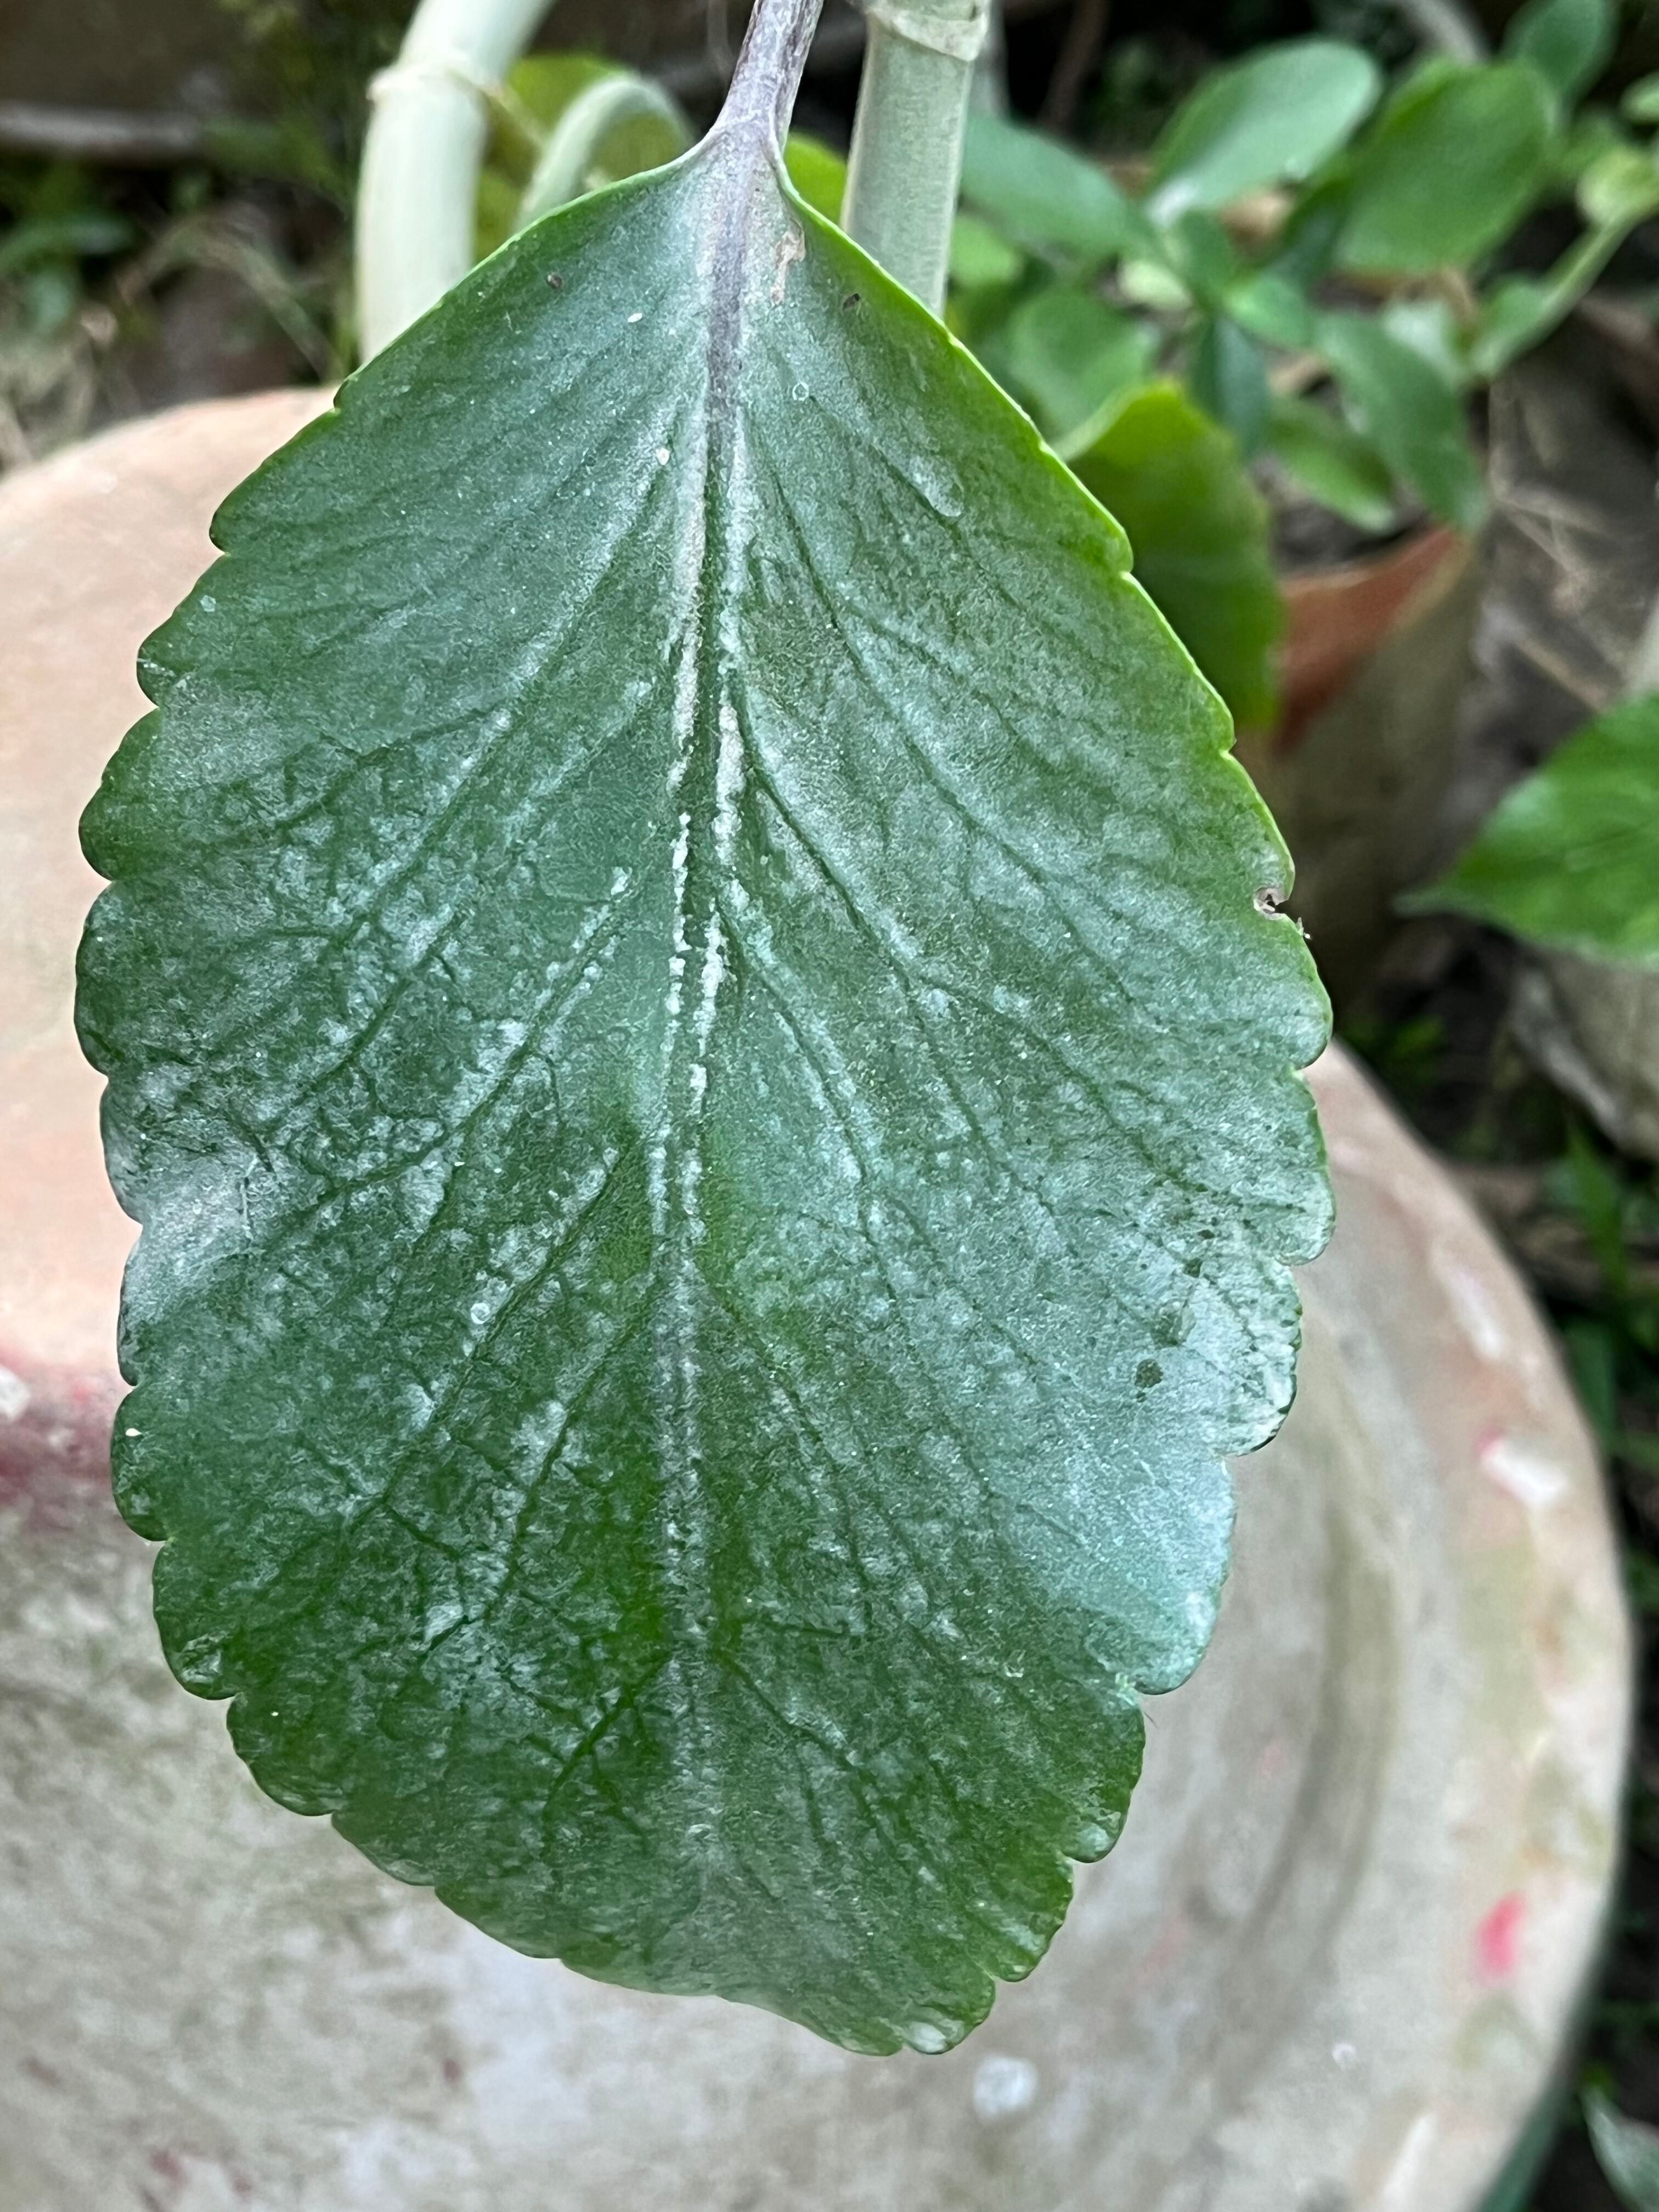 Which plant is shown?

pathorkuci
